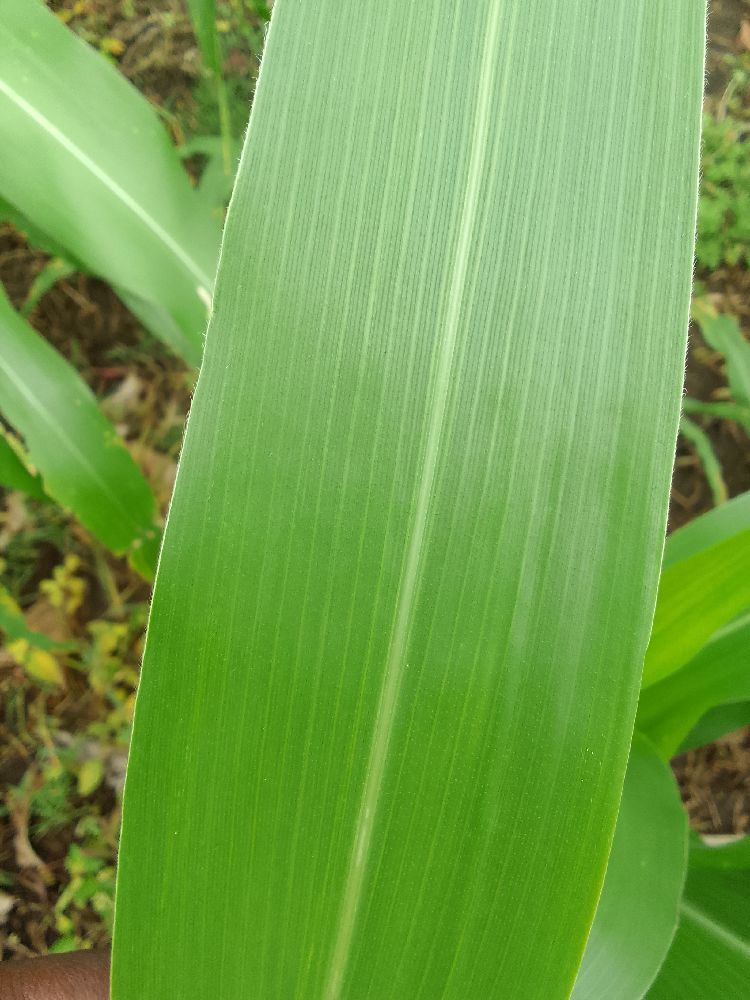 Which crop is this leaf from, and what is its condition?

maize, healthy
